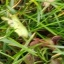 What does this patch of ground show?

grass
